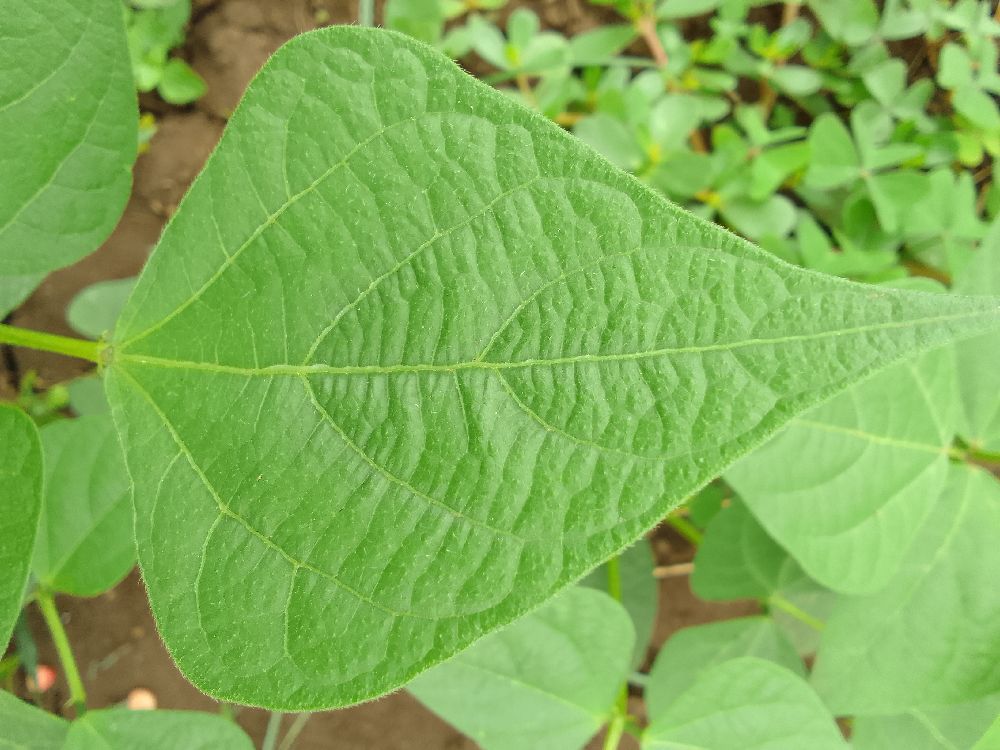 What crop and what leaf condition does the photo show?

common bean, healthy
